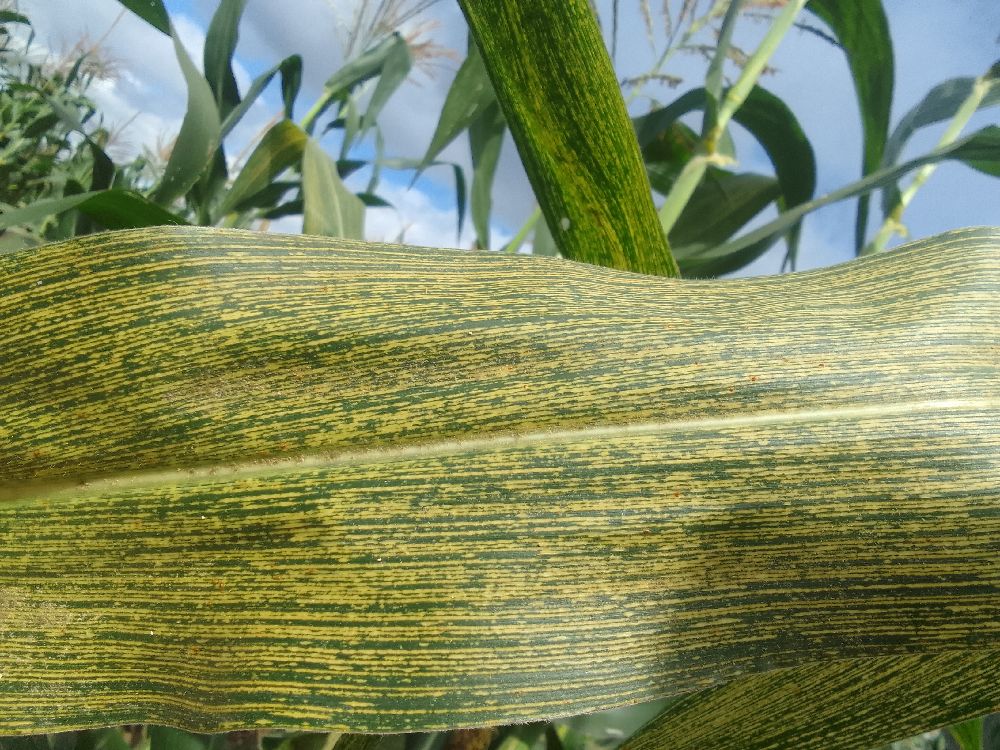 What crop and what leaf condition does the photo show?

maize, maize streak virus
